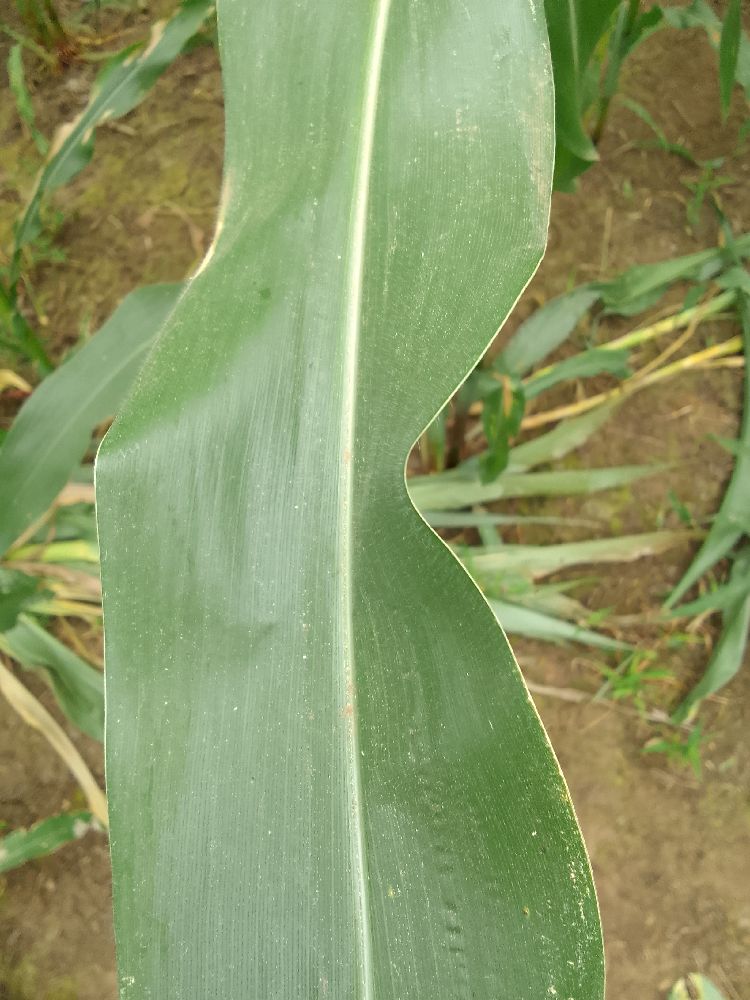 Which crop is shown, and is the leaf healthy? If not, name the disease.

maize, healthy
